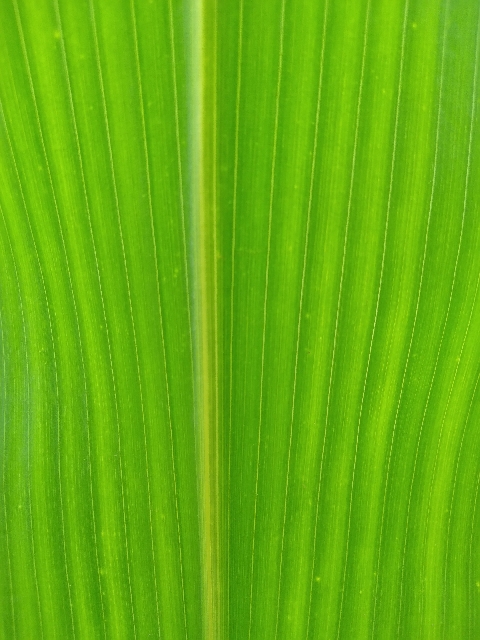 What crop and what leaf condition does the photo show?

maize, healthy
